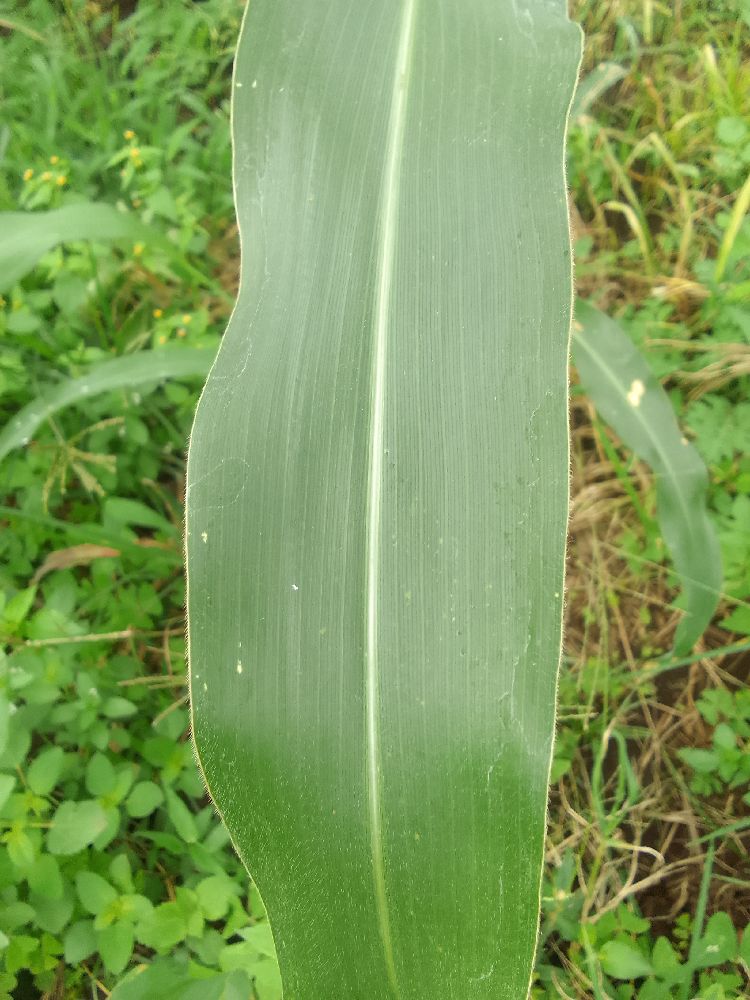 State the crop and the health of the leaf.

maize, healthy
